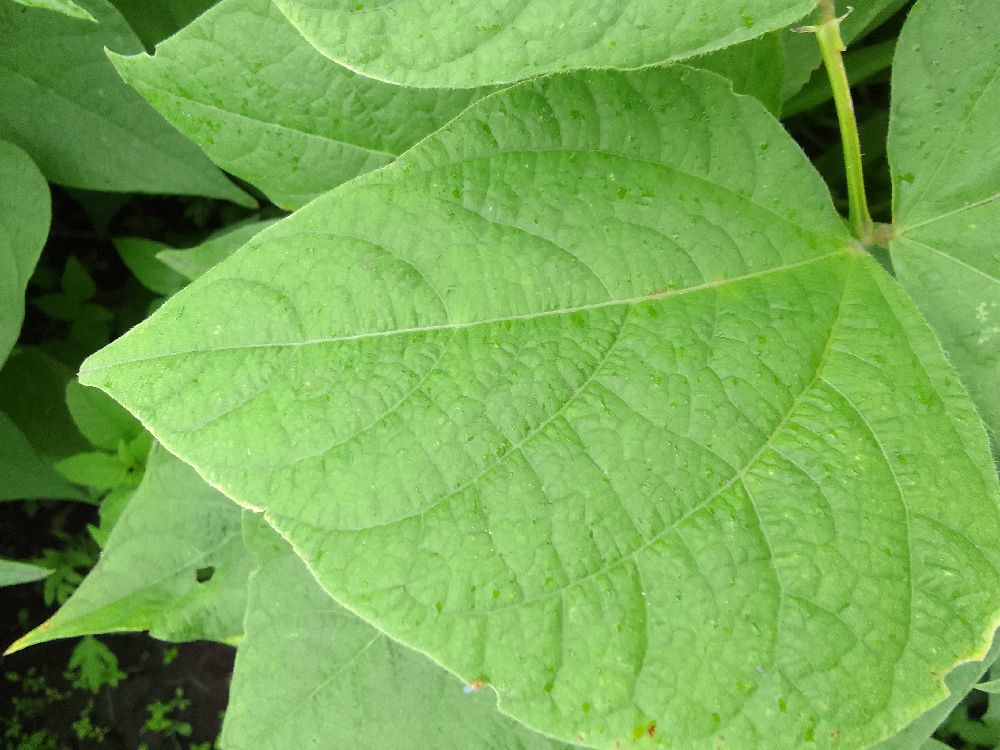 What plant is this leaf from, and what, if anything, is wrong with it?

common bean, healthy
